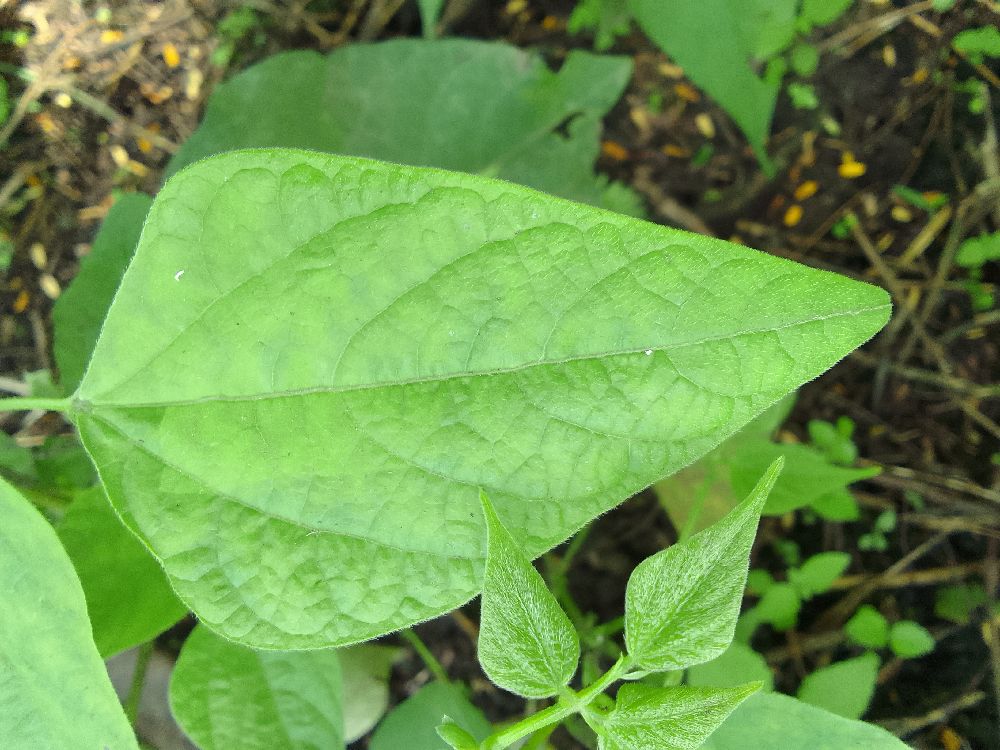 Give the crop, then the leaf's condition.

common bean, healthy
